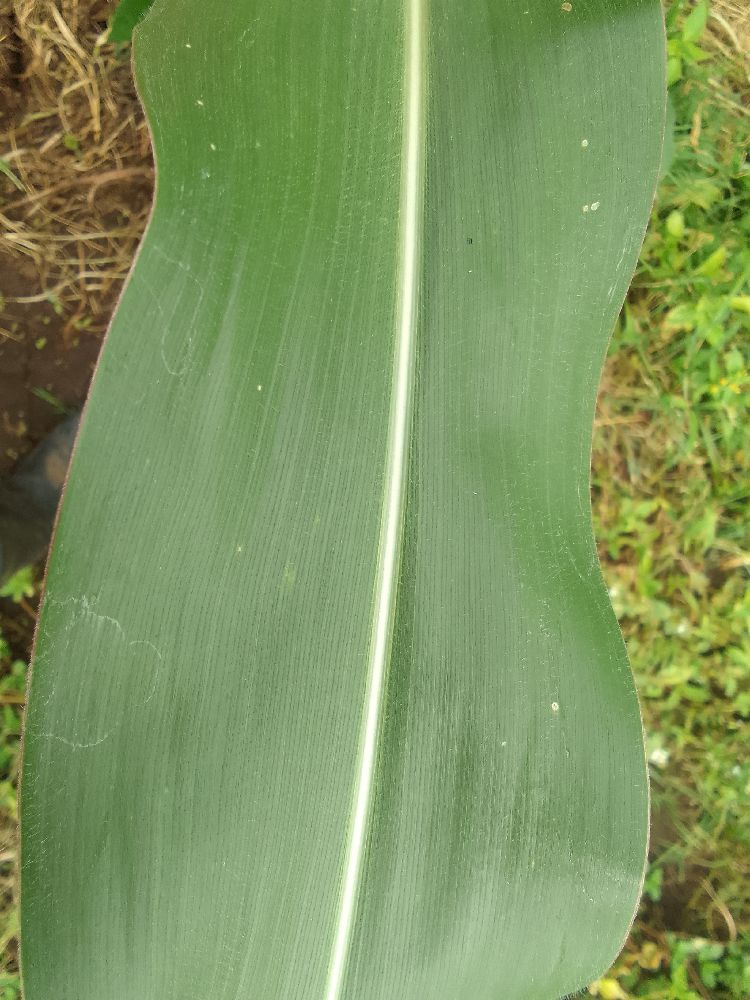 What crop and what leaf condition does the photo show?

maize, healthy
